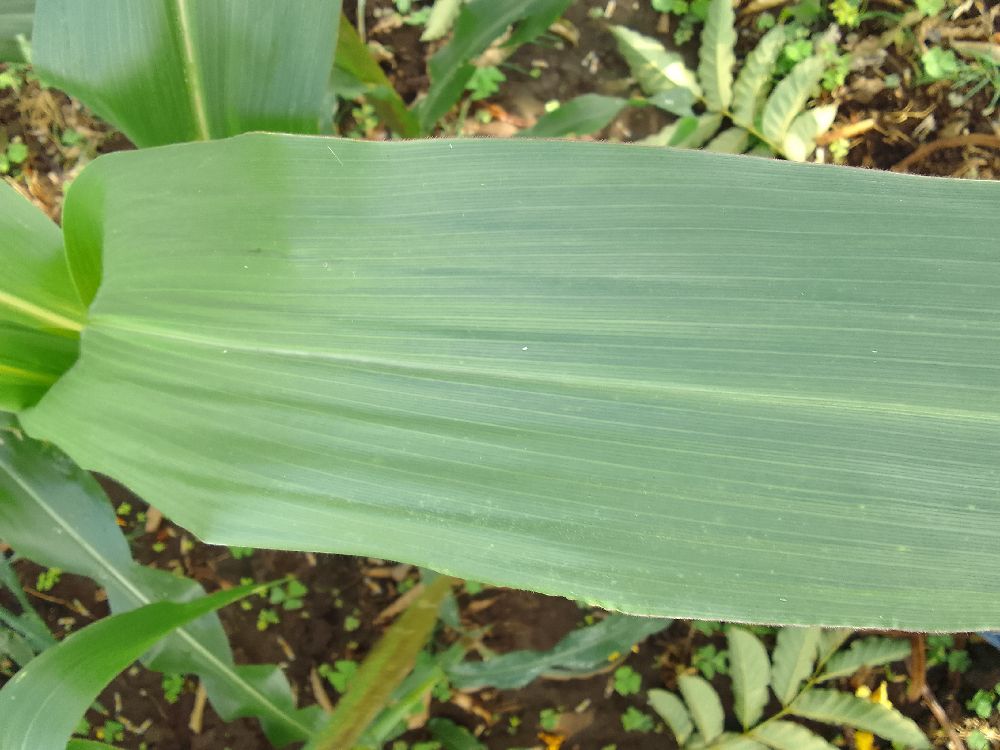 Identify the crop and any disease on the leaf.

maize, healthy
